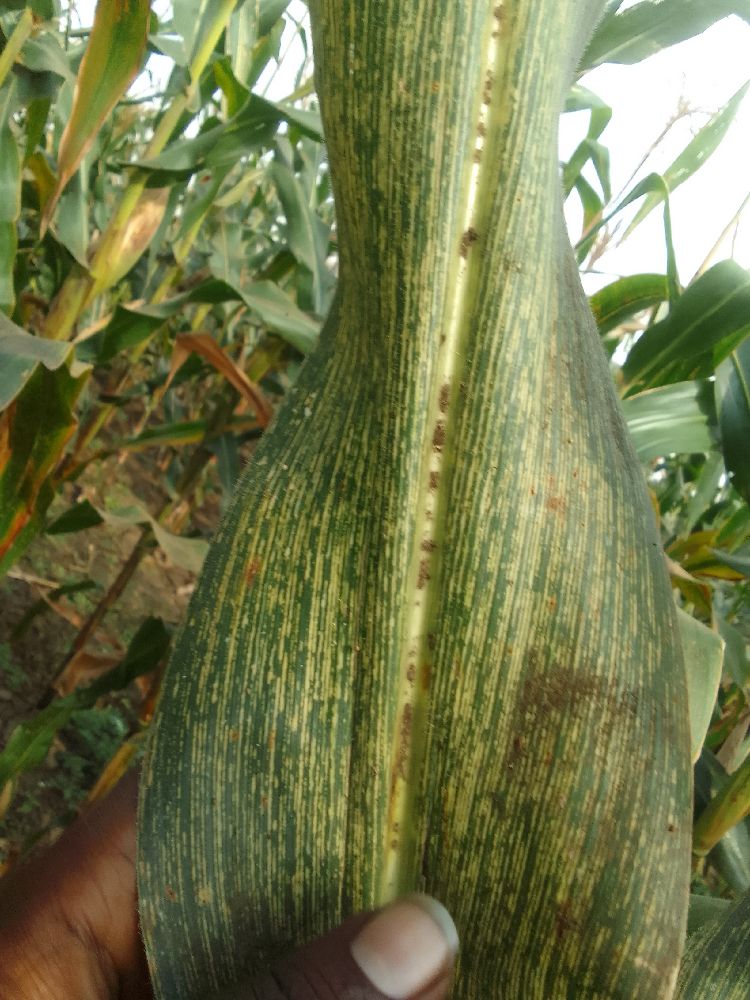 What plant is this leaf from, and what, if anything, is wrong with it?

maize, maize streak virus
